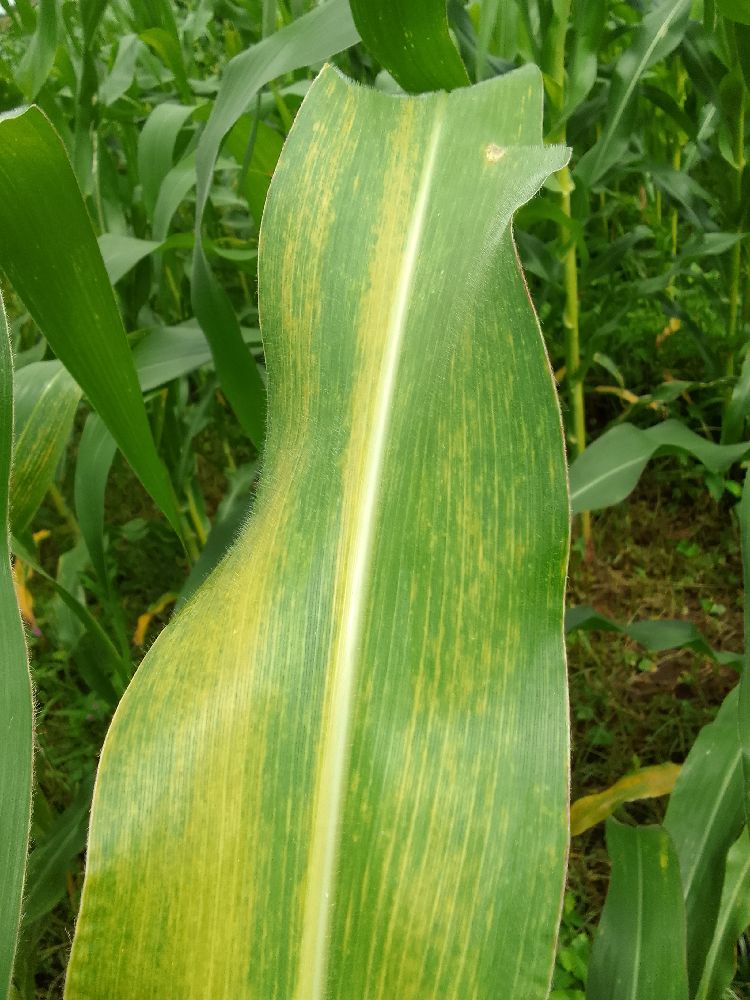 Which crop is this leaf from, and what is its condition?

maize, maize lethal necrosis
